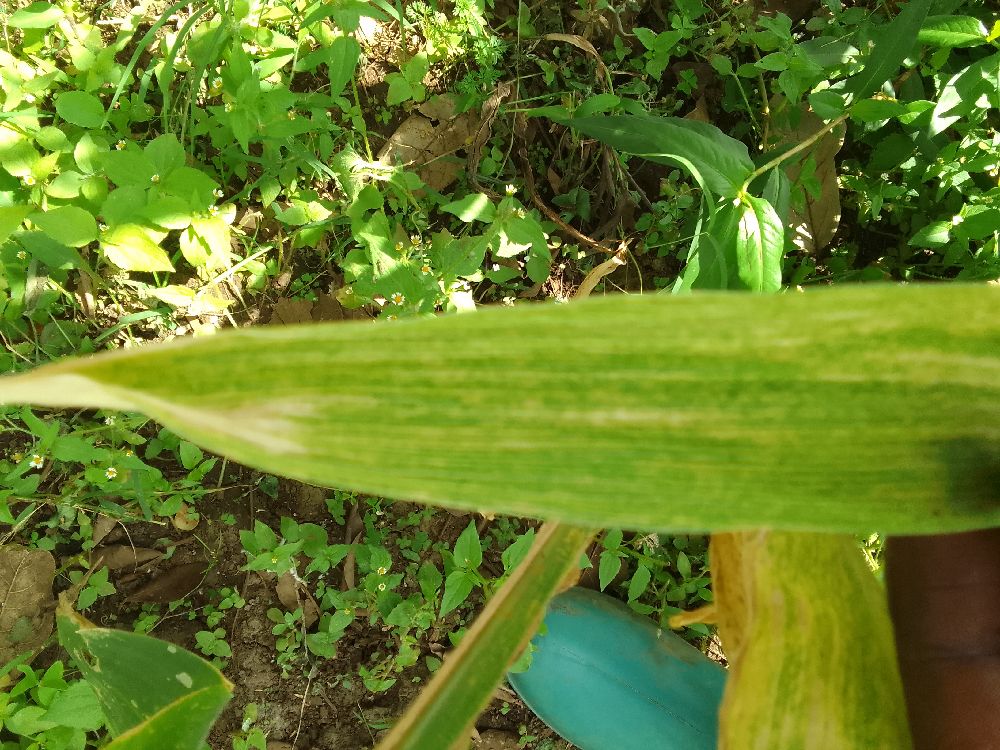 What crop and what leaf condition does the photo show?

maize, maize lethal necrosis
